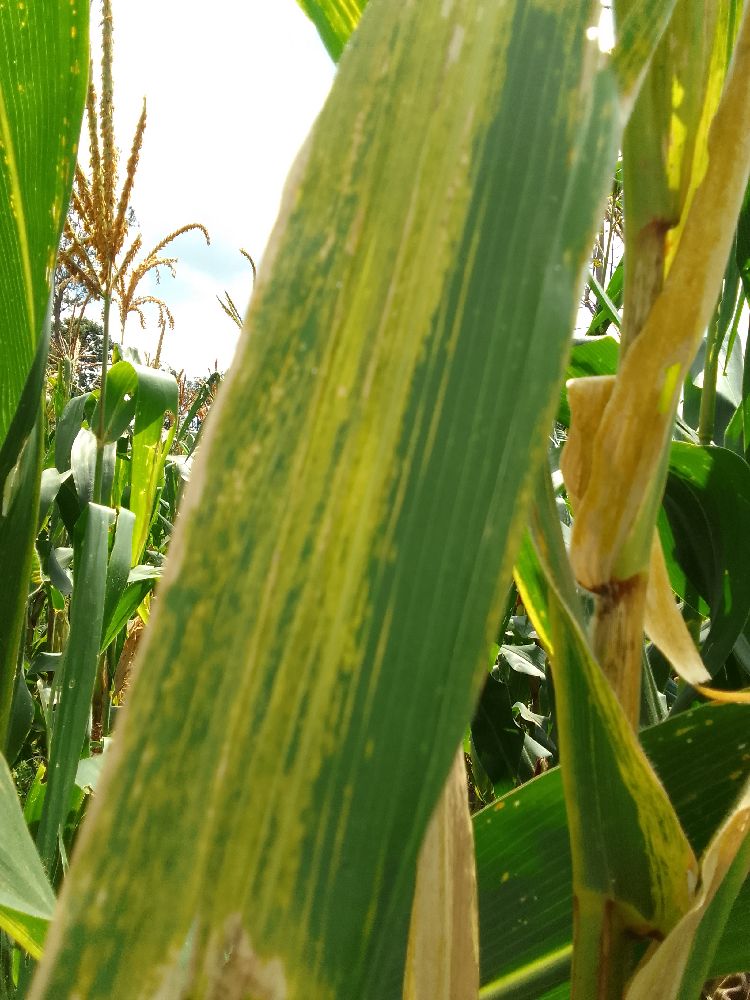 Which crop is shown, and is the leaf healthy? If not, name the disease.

maize, maize lethal necrosis
